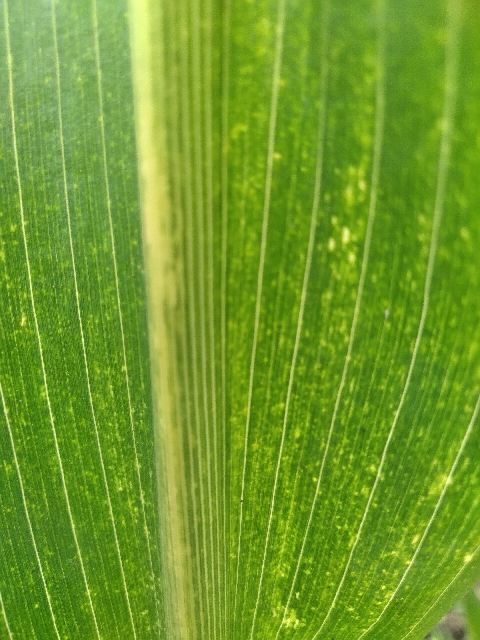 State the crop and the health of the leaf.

maize, maize lethal necrosis
